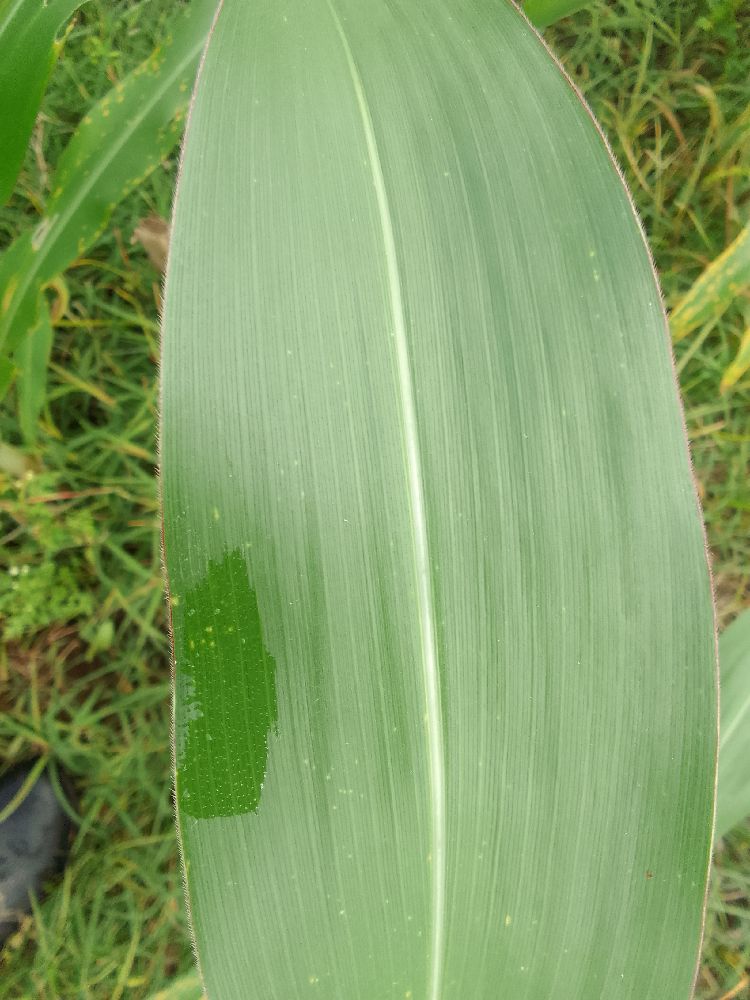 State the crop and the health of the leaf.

maize, healthy
